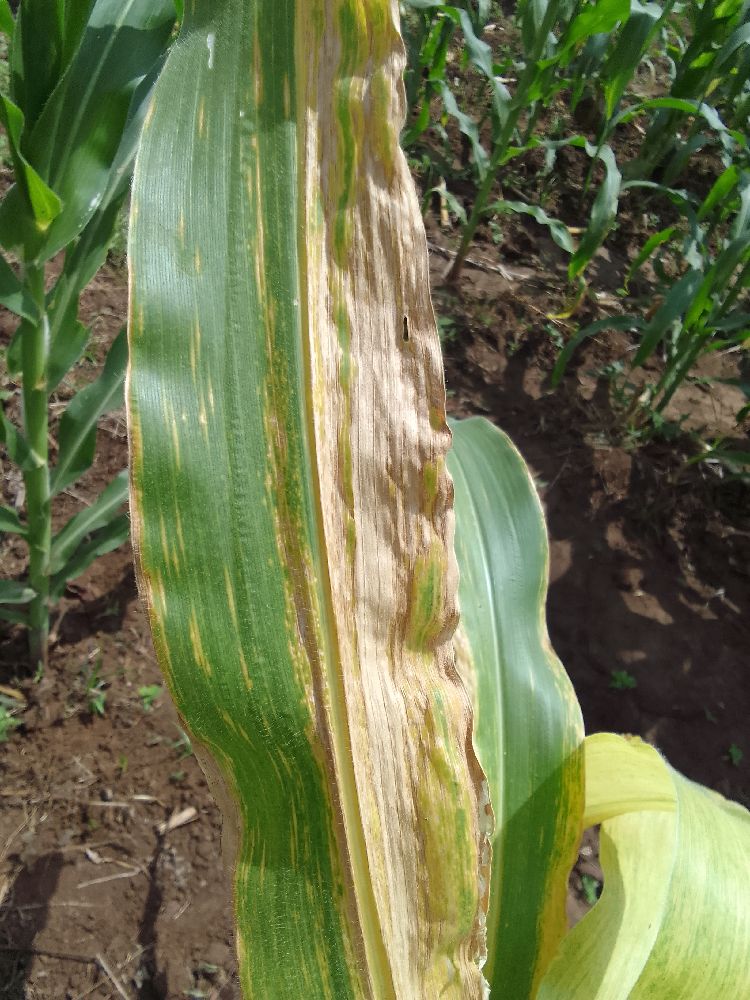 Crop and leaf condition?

maize, maize lethal necrosis
